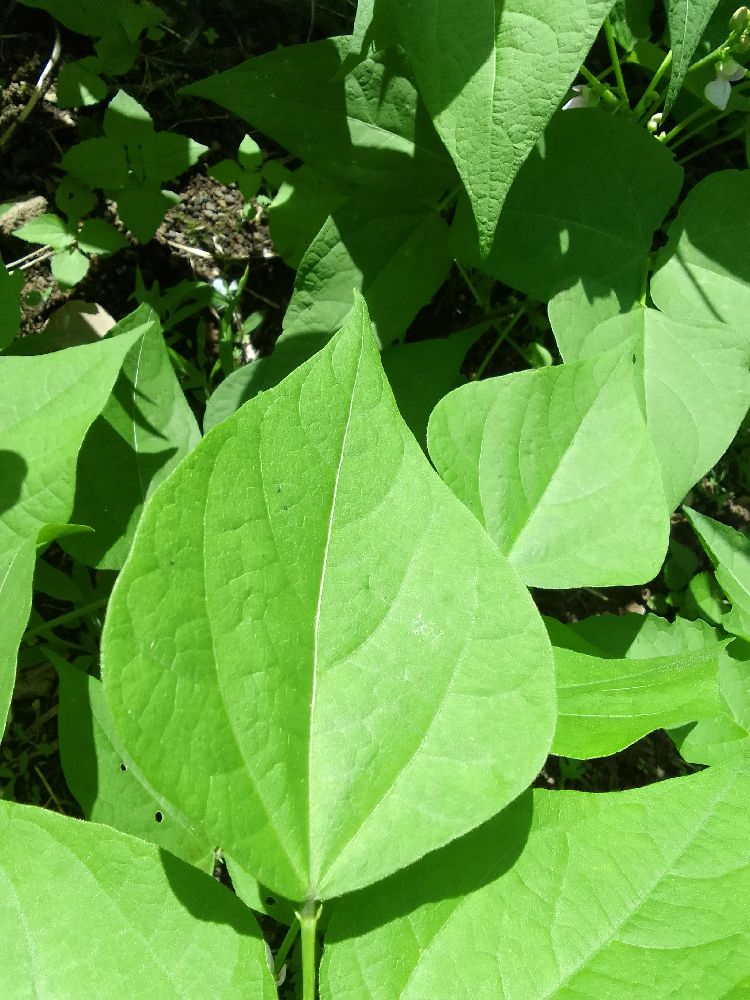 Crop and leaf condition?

common bean, healthy
